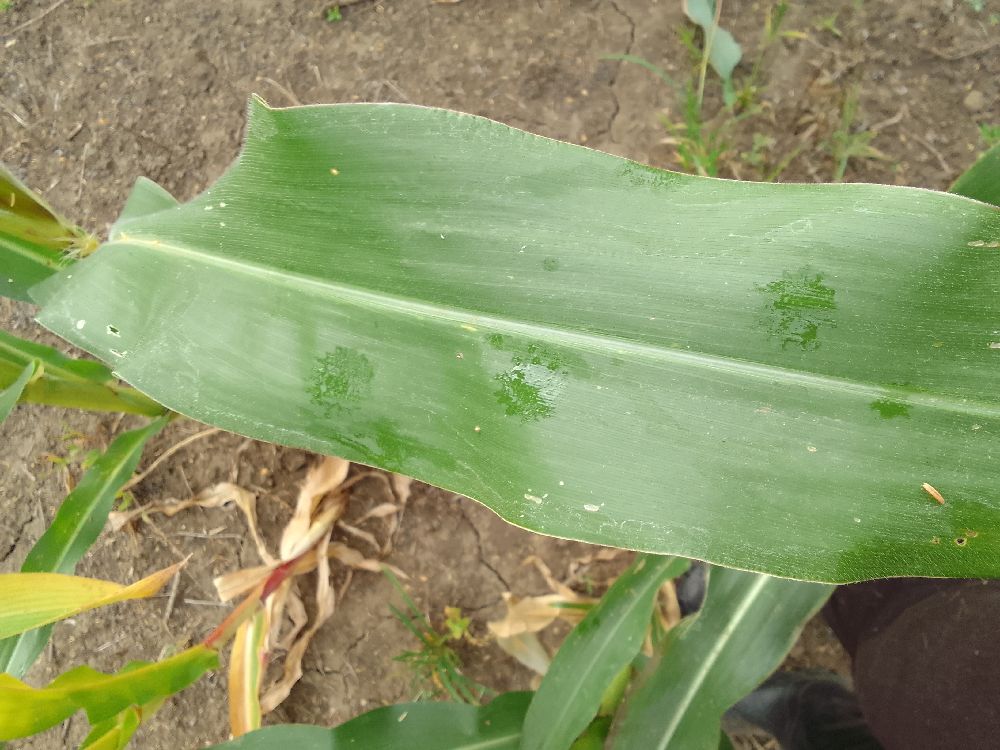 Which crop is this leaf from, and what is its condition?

maize, healthy
